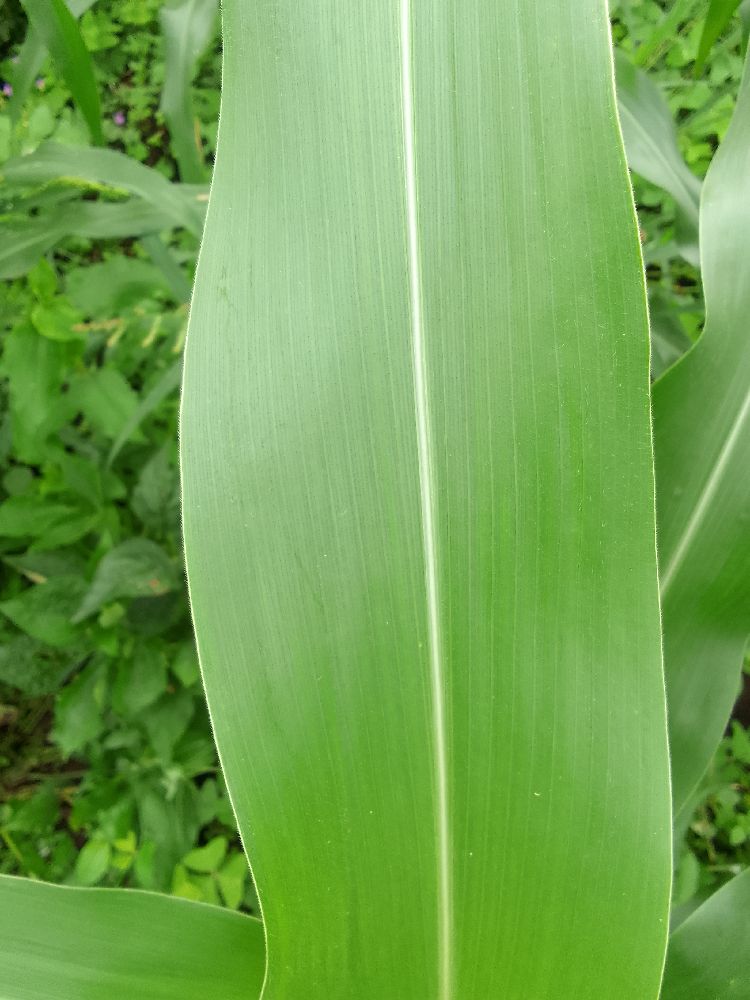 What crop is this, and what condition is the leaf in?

maize, healthy
